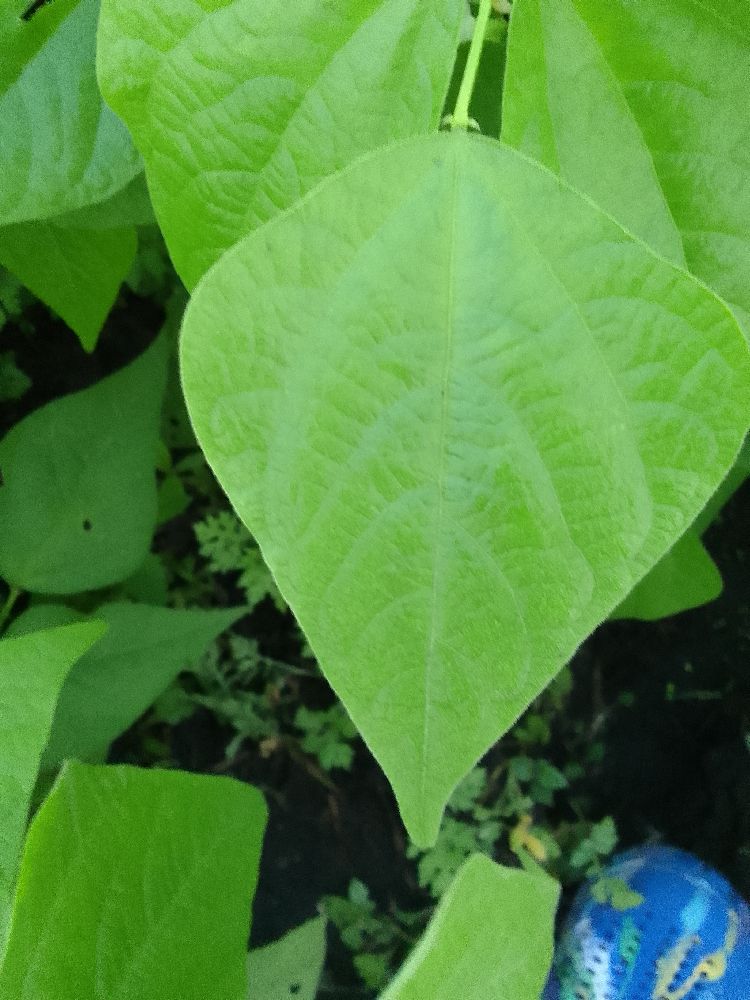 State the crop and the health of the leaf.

common bean, healthy
